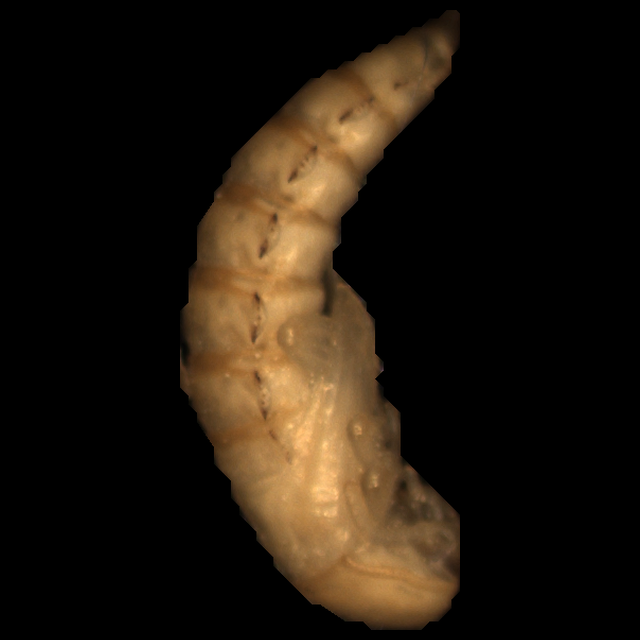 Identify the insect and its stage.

mealworm pupa
